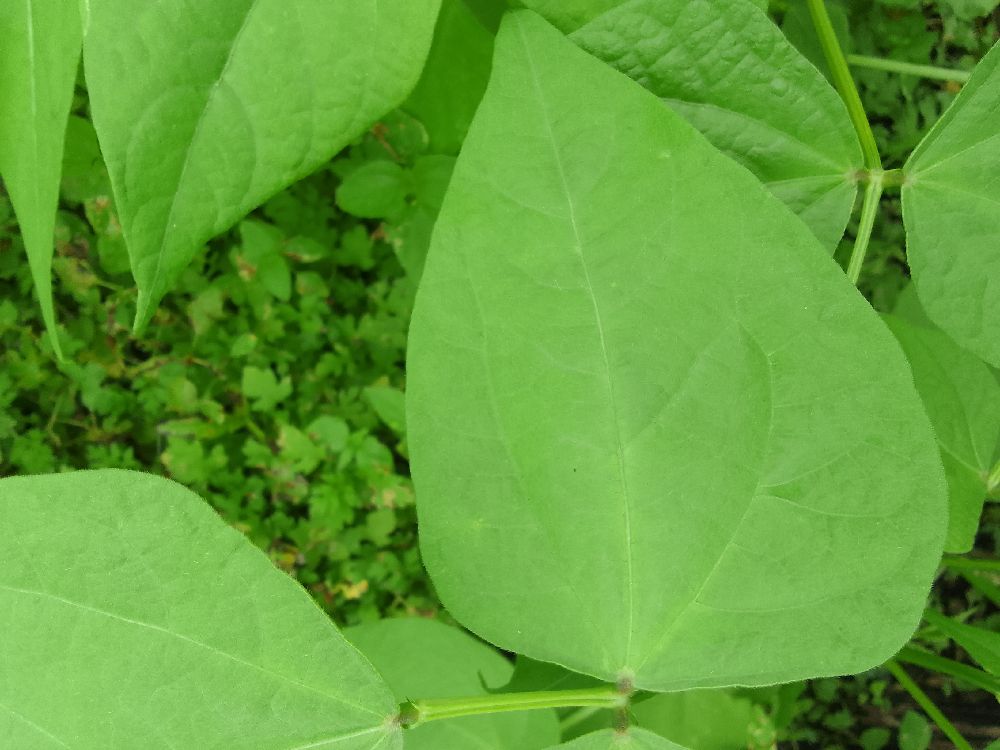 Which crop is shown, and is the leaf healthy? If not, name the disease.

common bean, healthy
